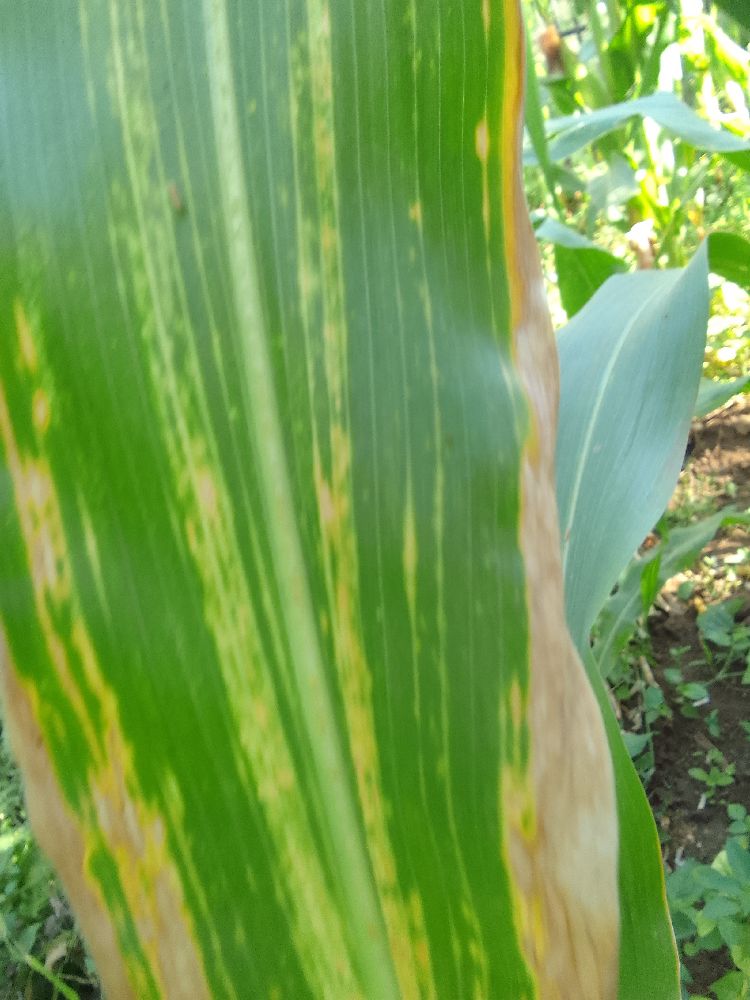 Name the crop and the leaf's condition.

maize, maize lethal necrosis
